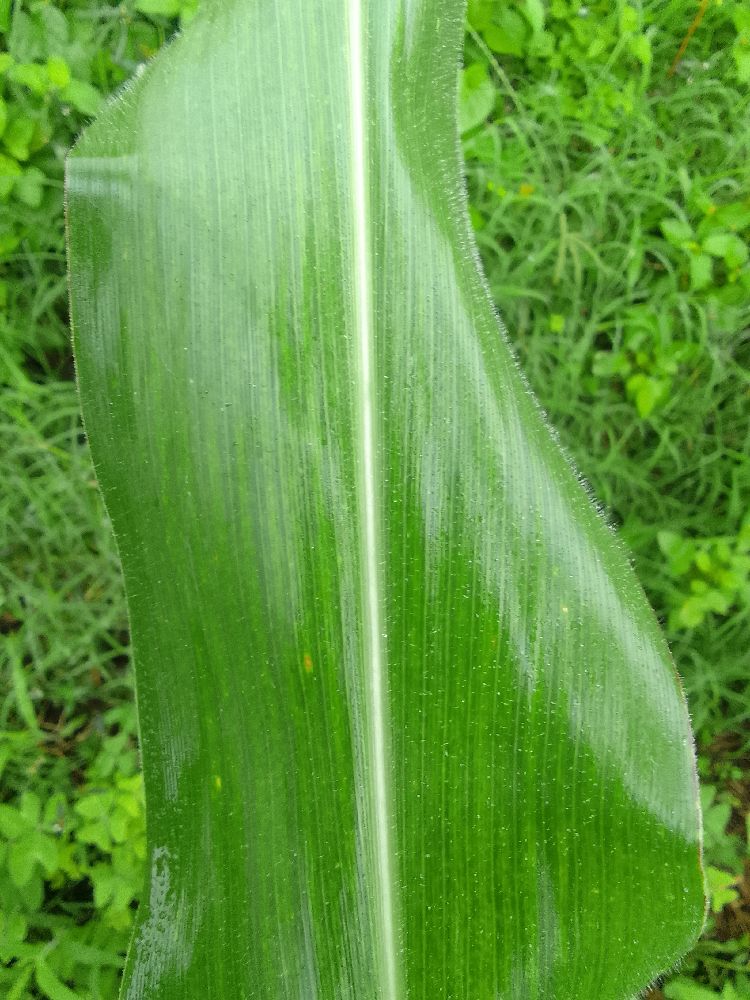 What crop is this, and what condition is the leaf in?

maize, healthy
